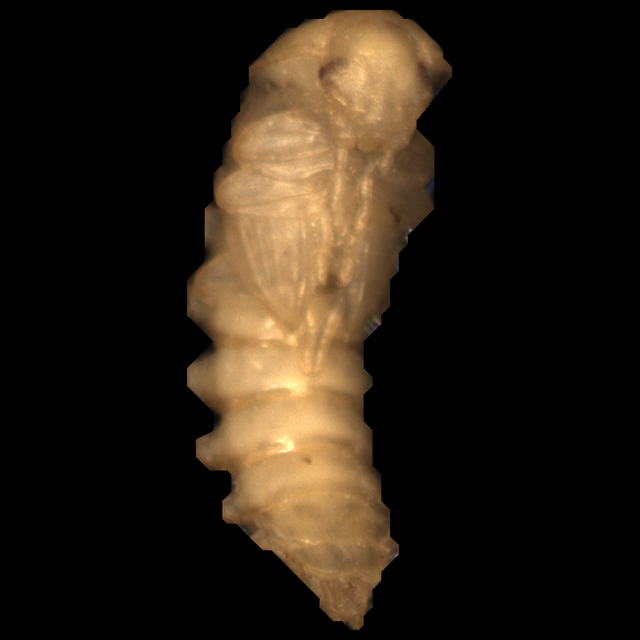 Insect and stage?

mealworm pupa
